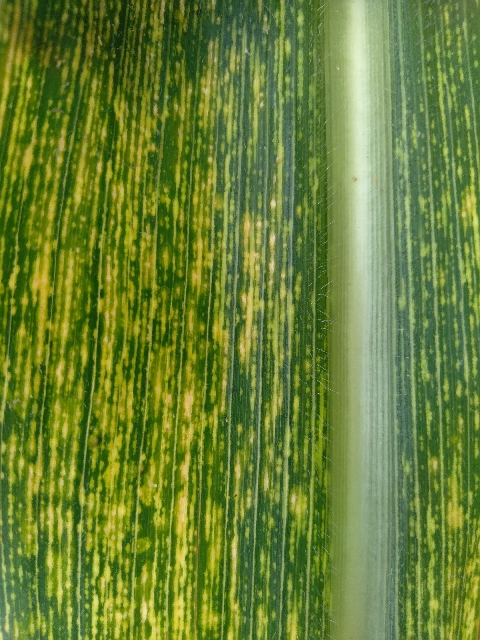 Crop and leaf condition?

maize, maize streak virus
